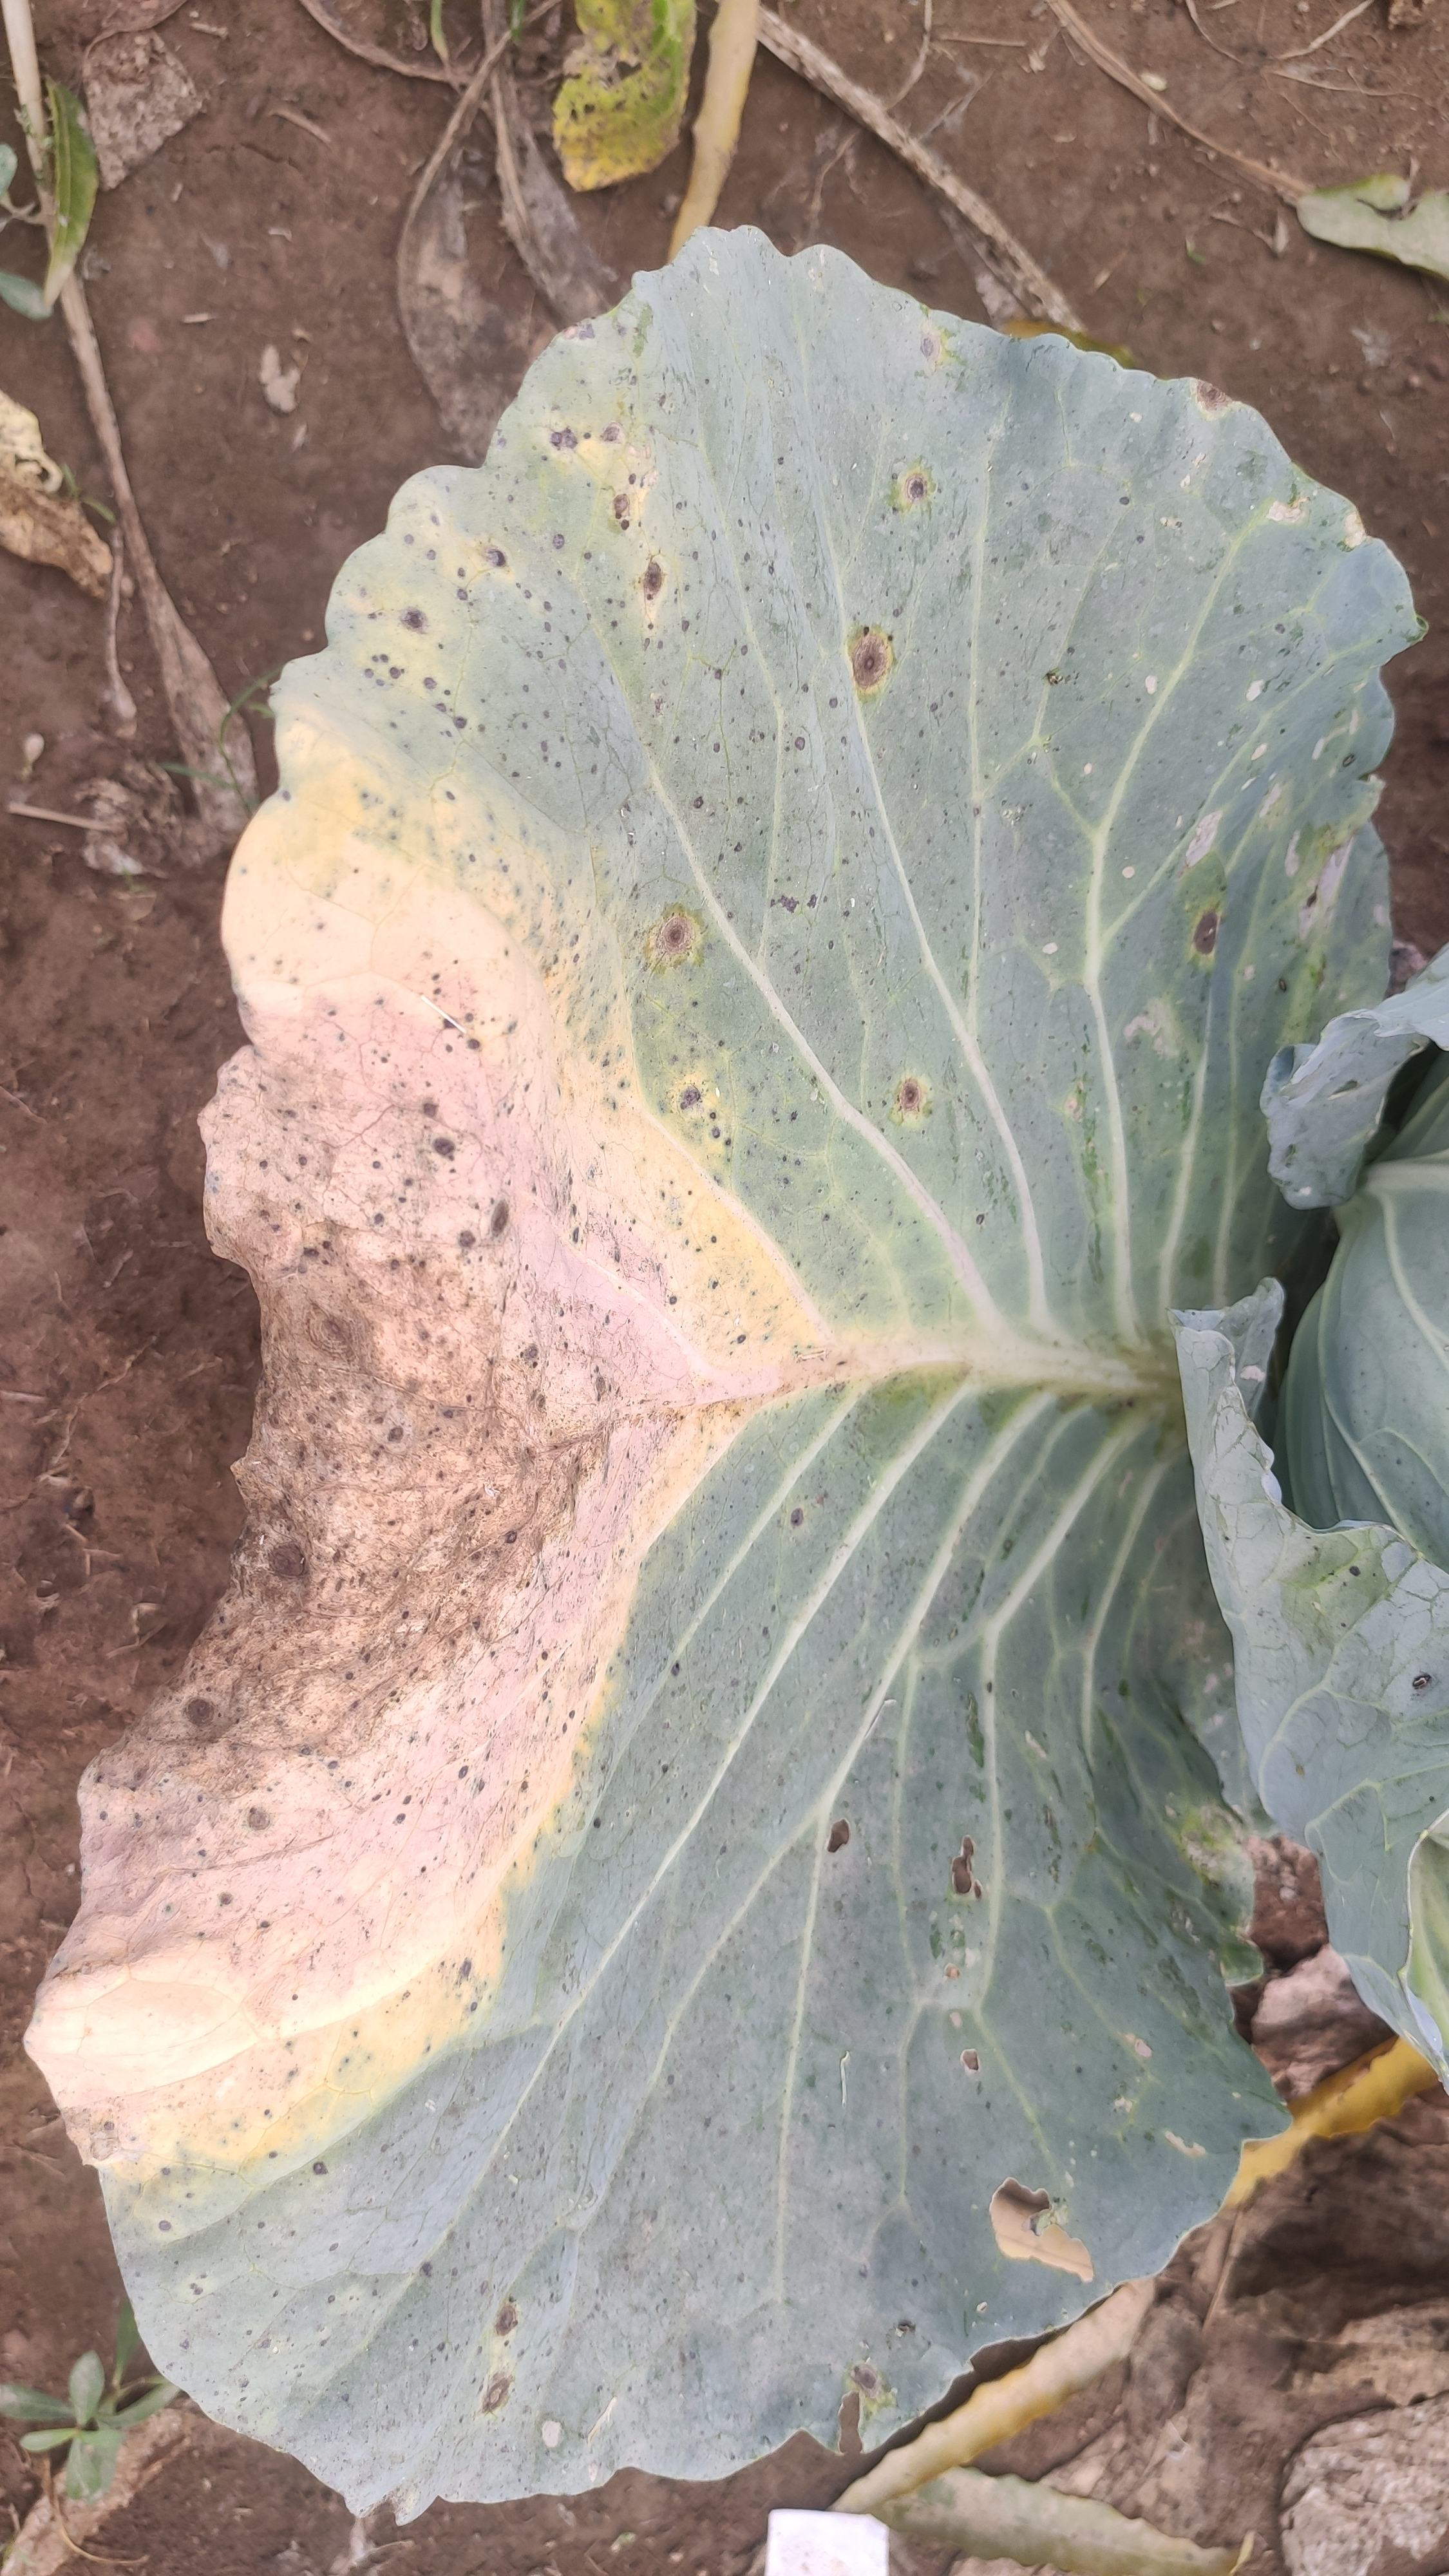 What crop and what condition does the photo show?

cabbage, alternaria
